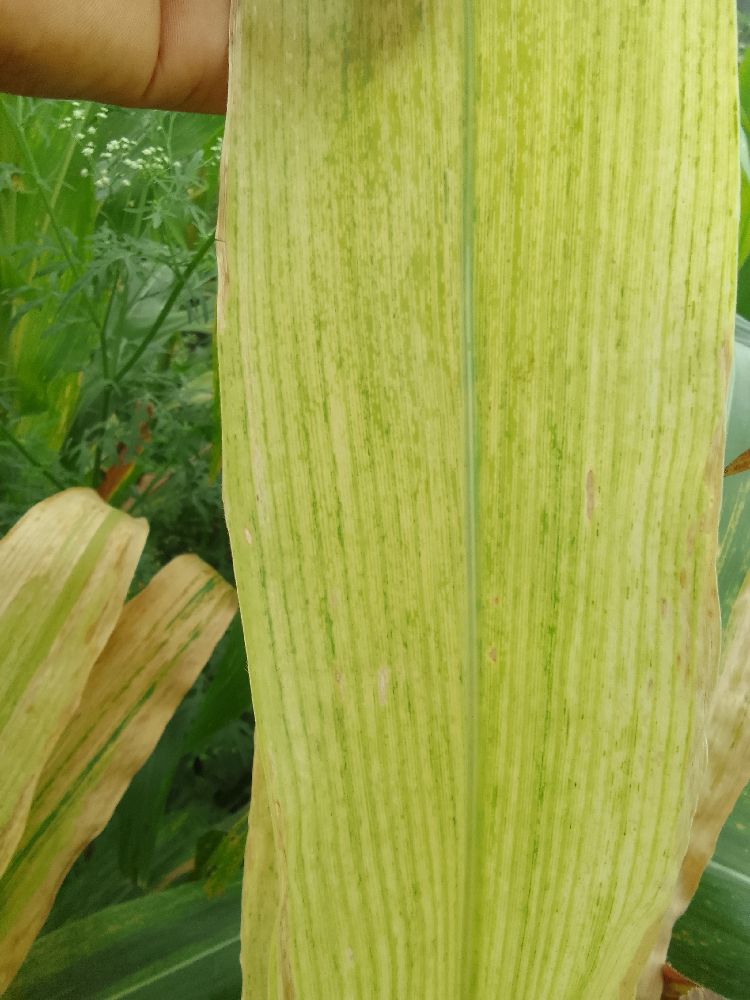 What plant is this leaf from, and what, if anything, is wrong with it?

maize, maize lethal necrosis
